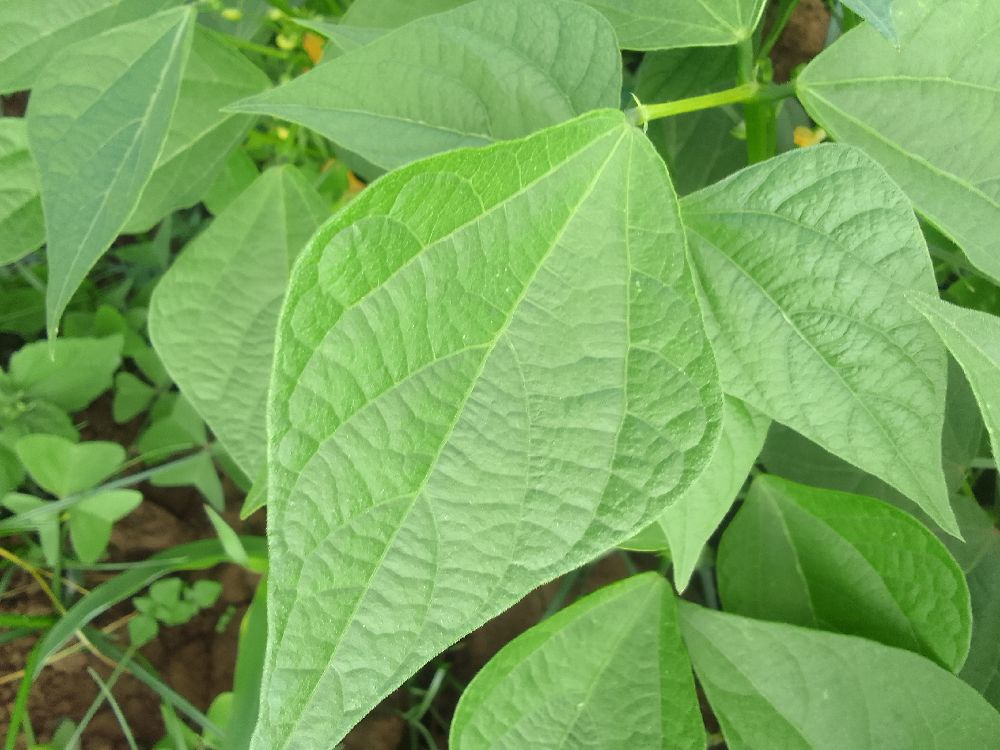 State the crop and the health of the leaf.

common bean, healthy
